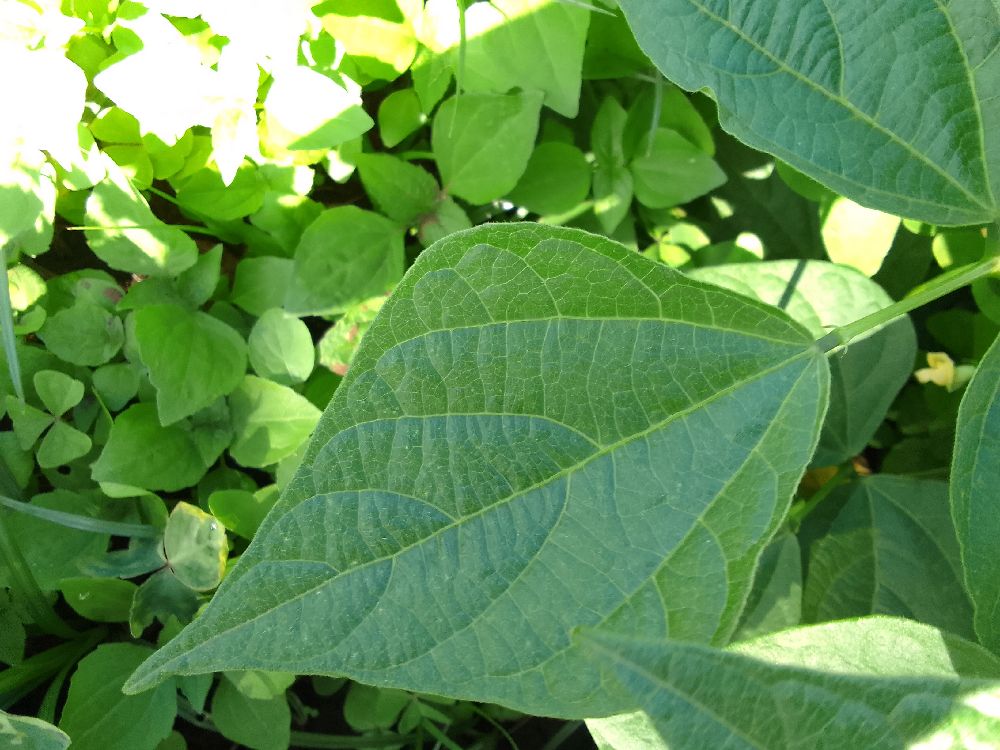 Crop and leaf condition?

common bean, healthy
